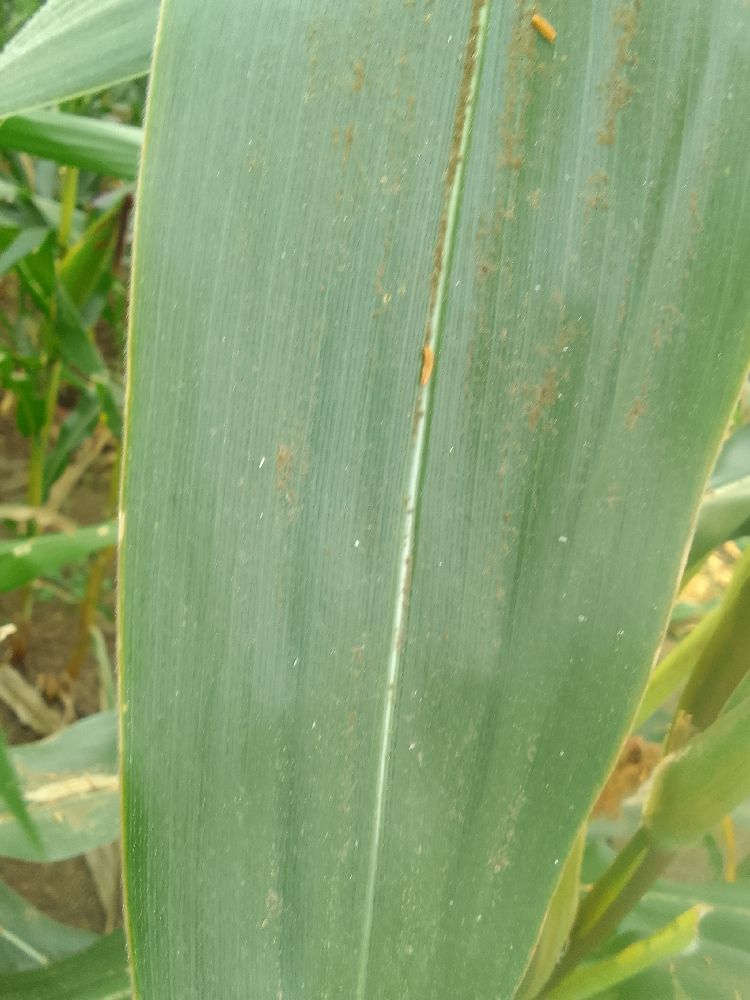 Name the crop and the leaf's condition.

maize, healthy
